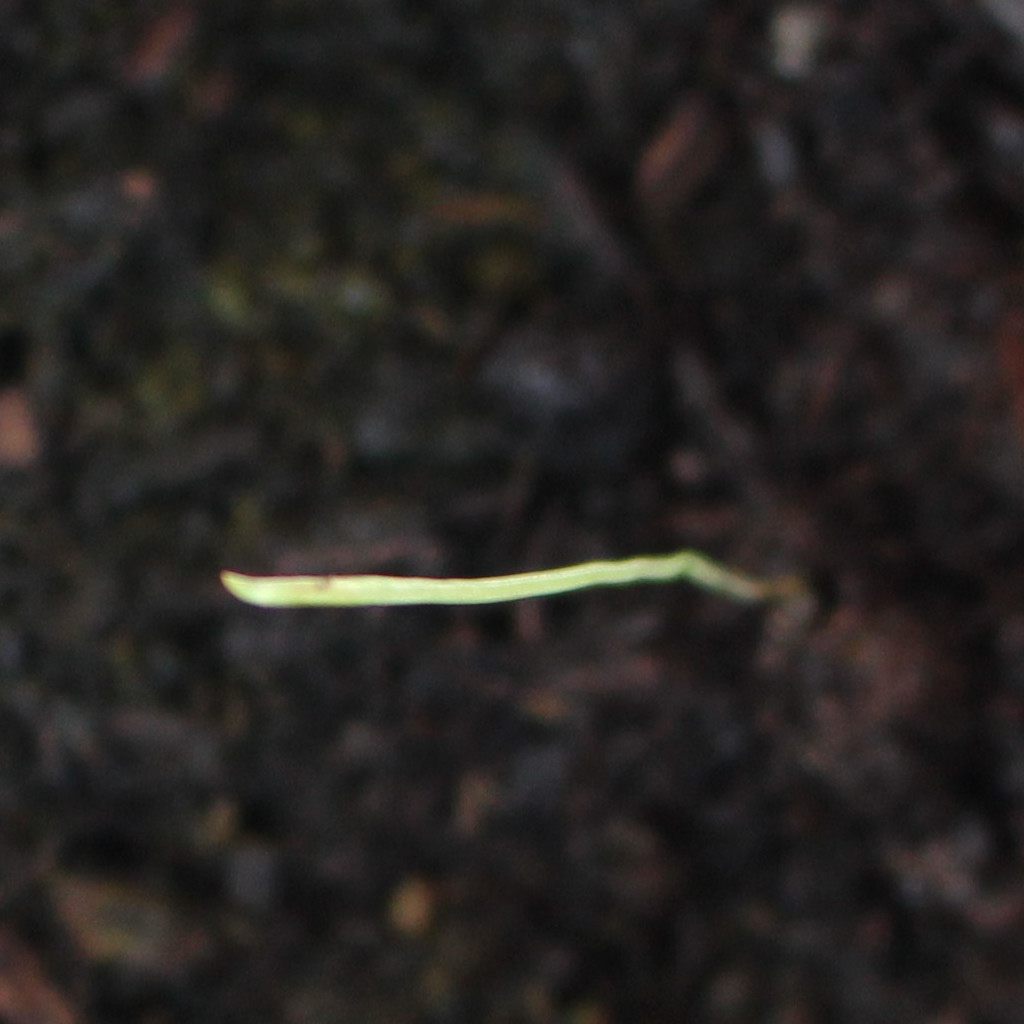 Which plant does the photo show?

Lolium multiflorum
